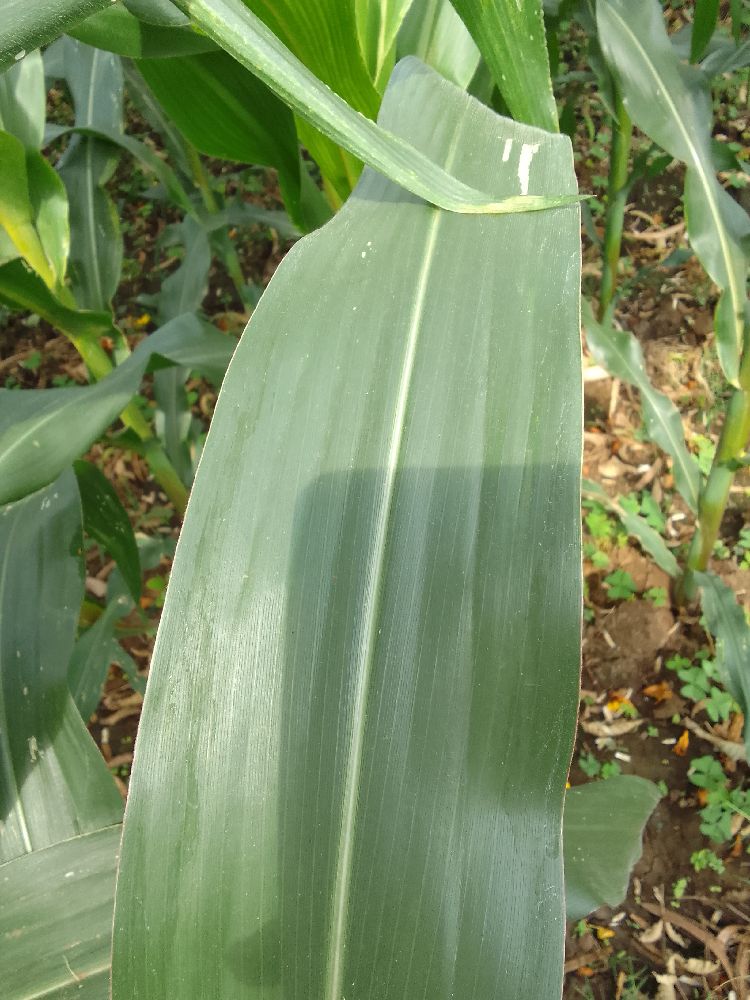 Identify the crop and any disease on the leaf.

maize, healthy
